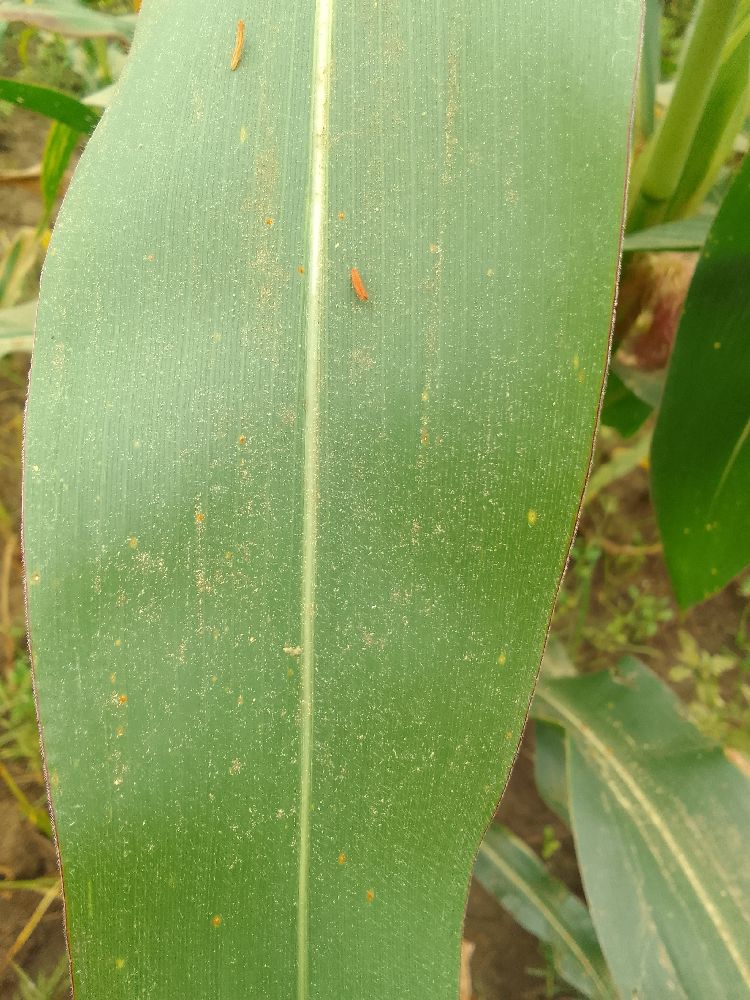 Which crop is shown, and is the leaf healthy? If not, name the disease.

maize, healthy
